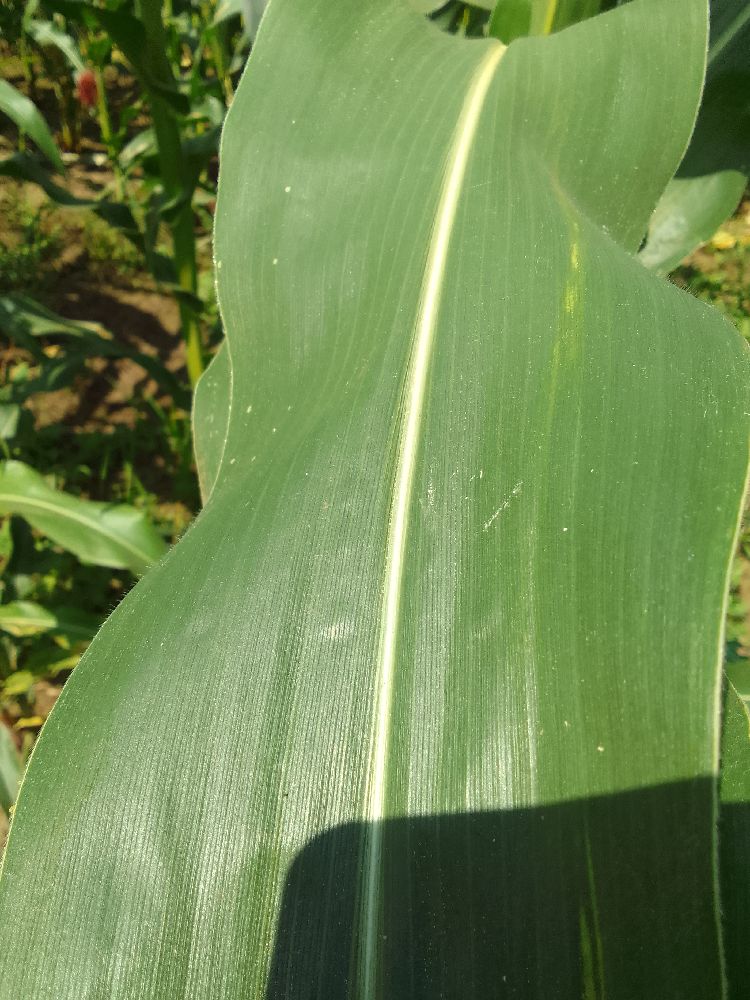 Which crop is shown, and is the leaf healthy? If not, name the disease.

maize, healthy
